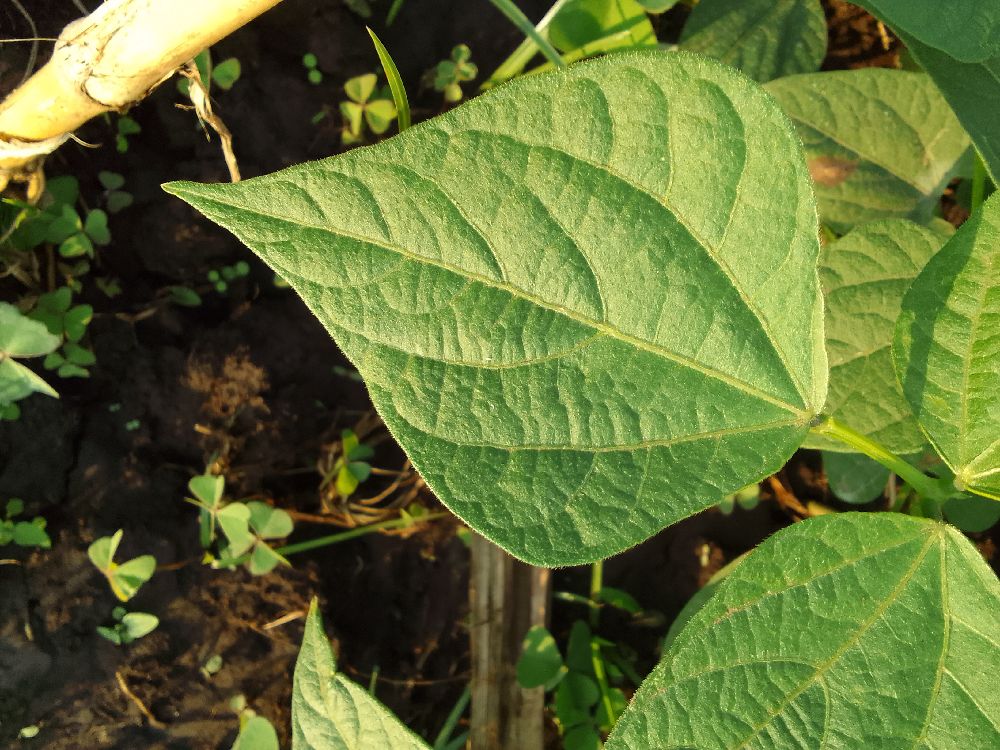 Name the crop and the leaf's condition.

common bean, healthy
